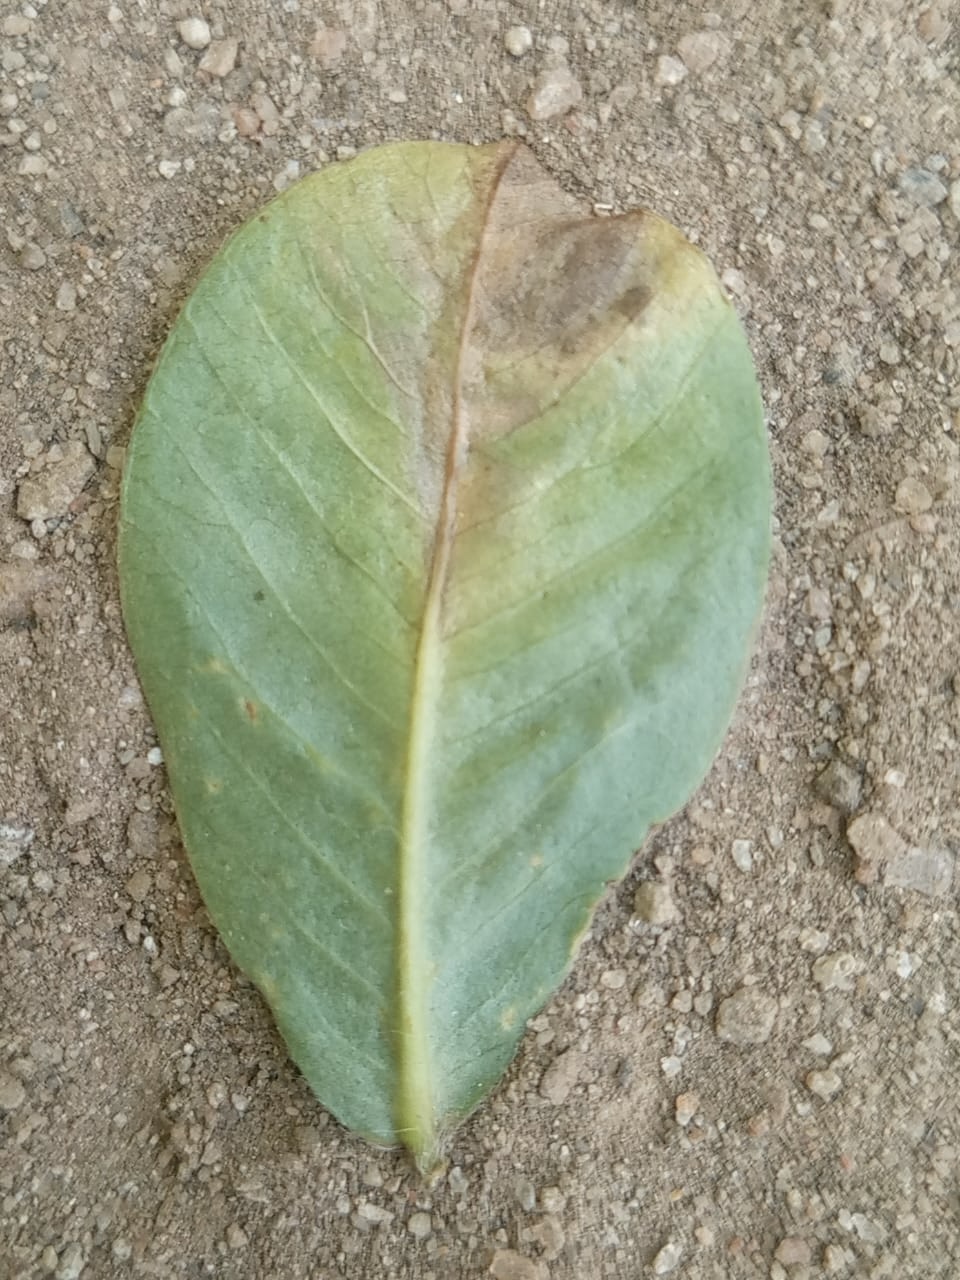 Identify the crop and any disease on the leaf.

peanut, phoma arachidicola
